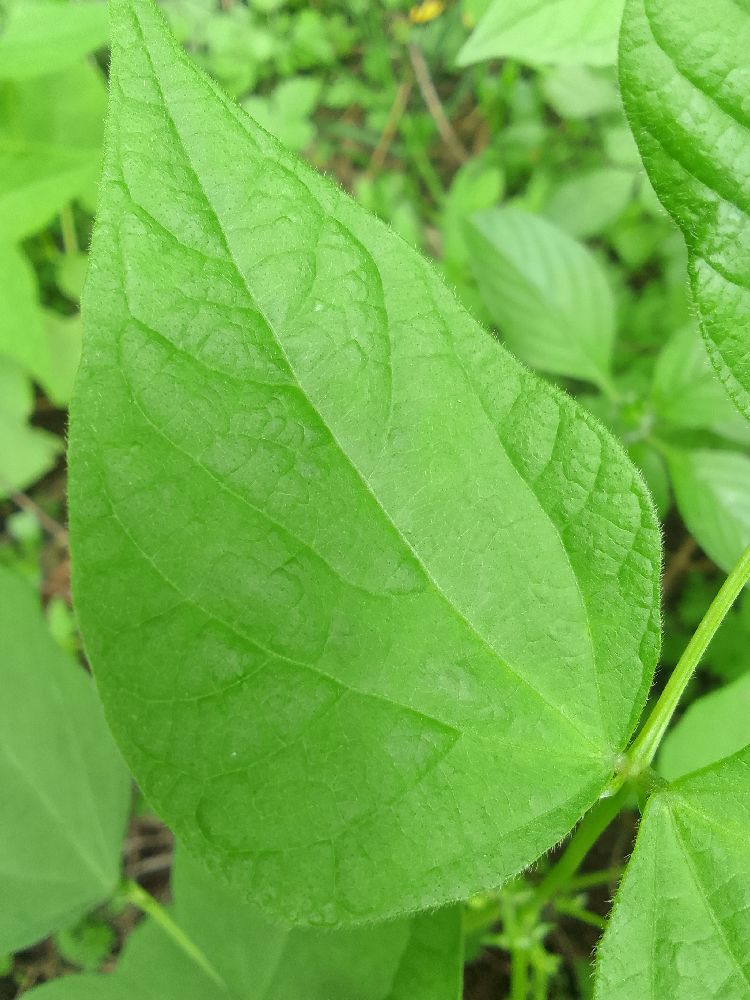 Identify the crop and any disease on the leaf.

common bean, healthy
